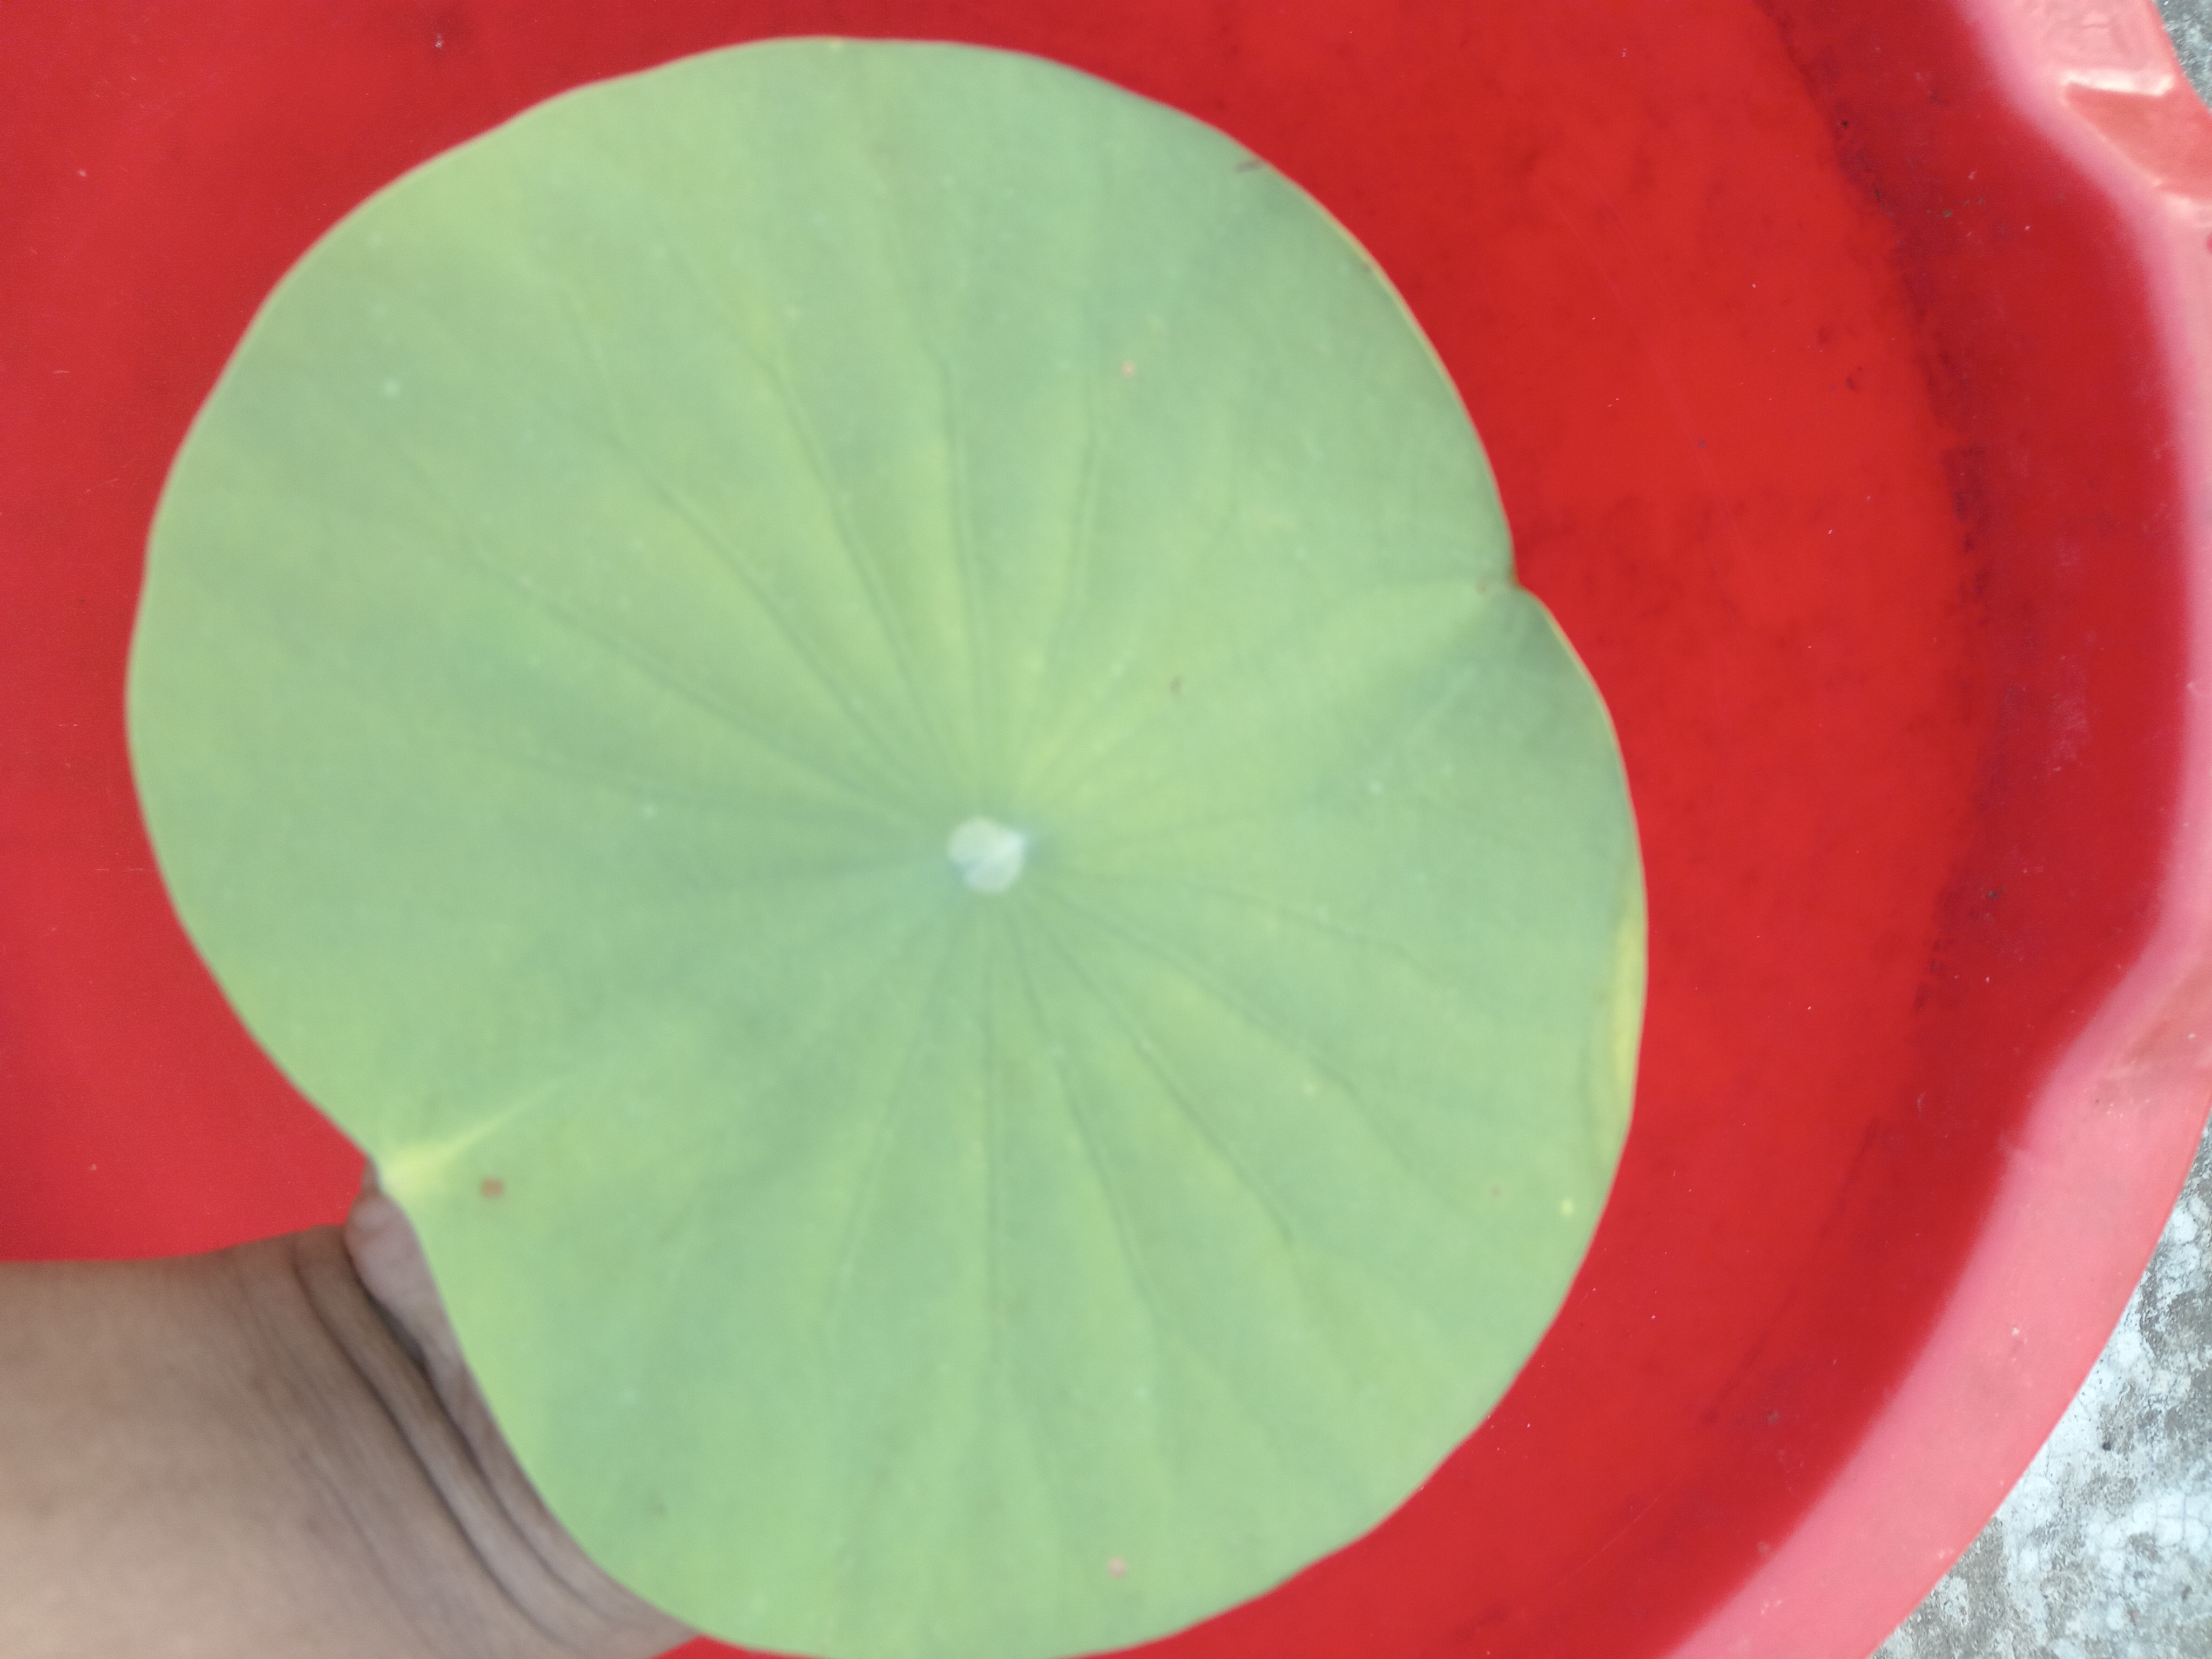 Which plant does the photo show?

lotus
